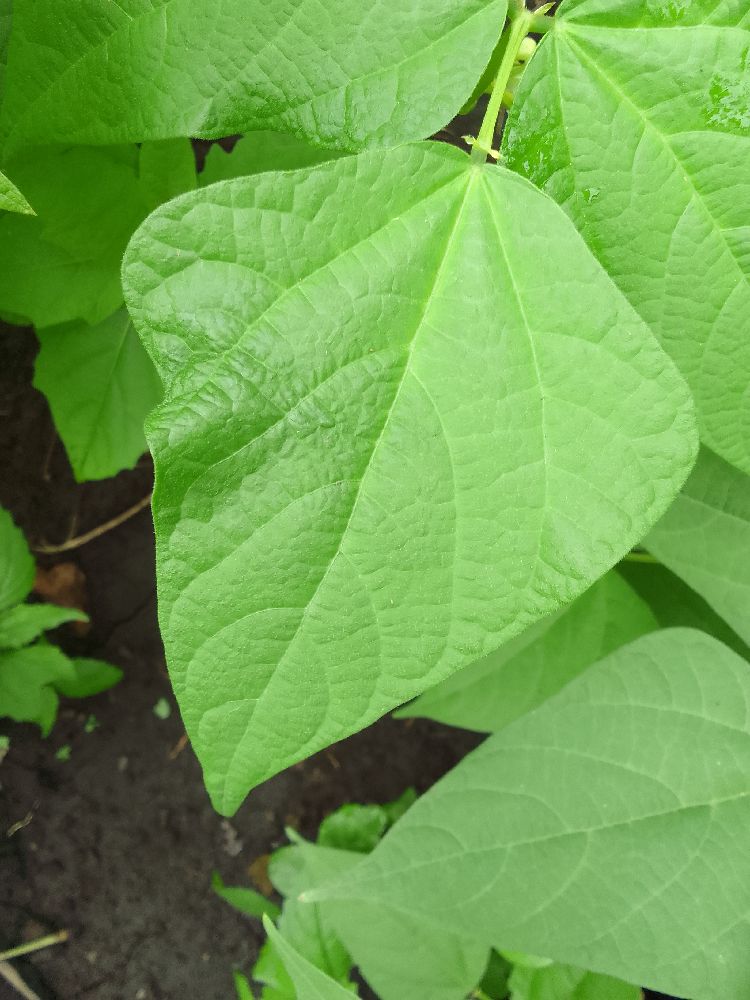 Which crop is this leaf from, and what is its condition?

common bean, healthy
